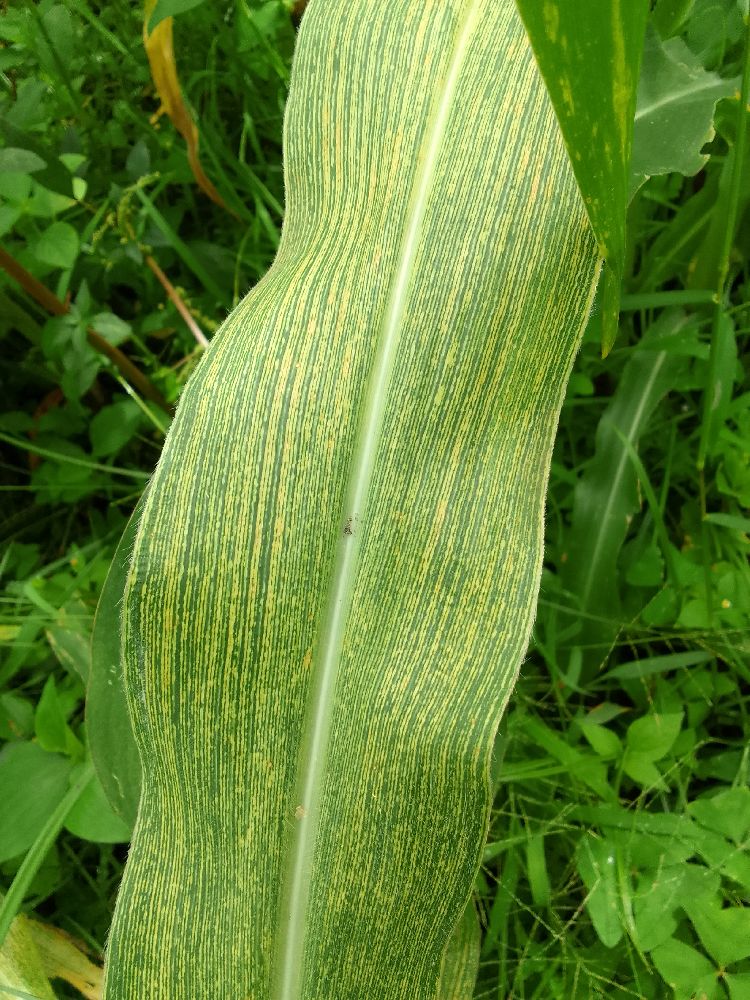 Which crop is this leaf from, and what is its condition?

maize, maize streak virus
